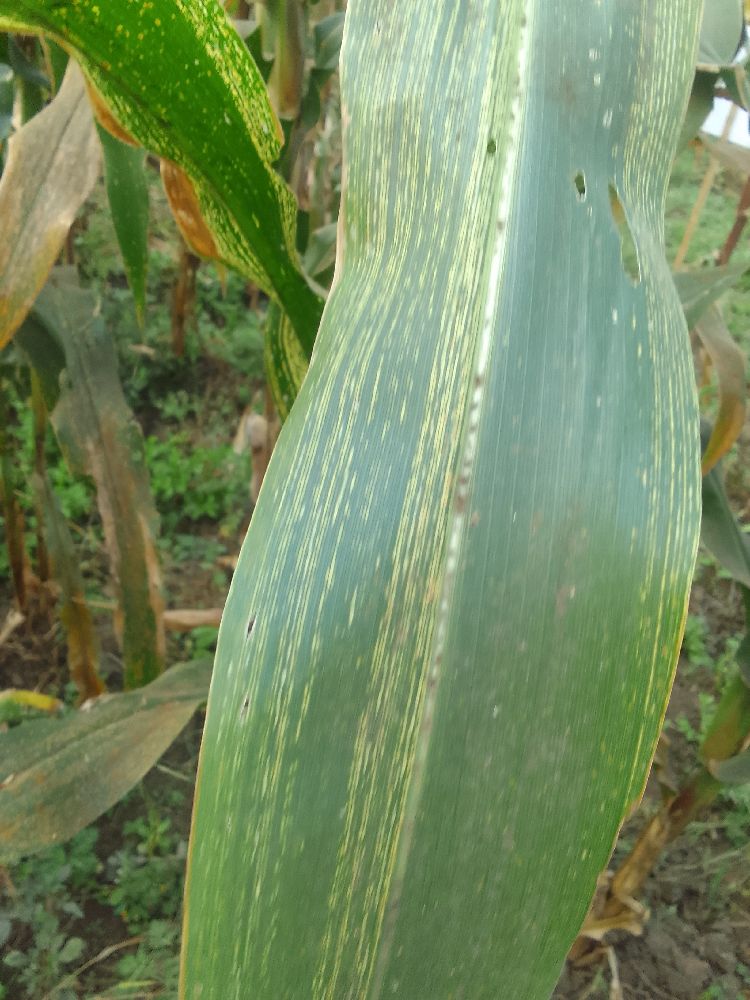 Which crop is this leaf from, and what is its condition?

maize, maize streak virus
